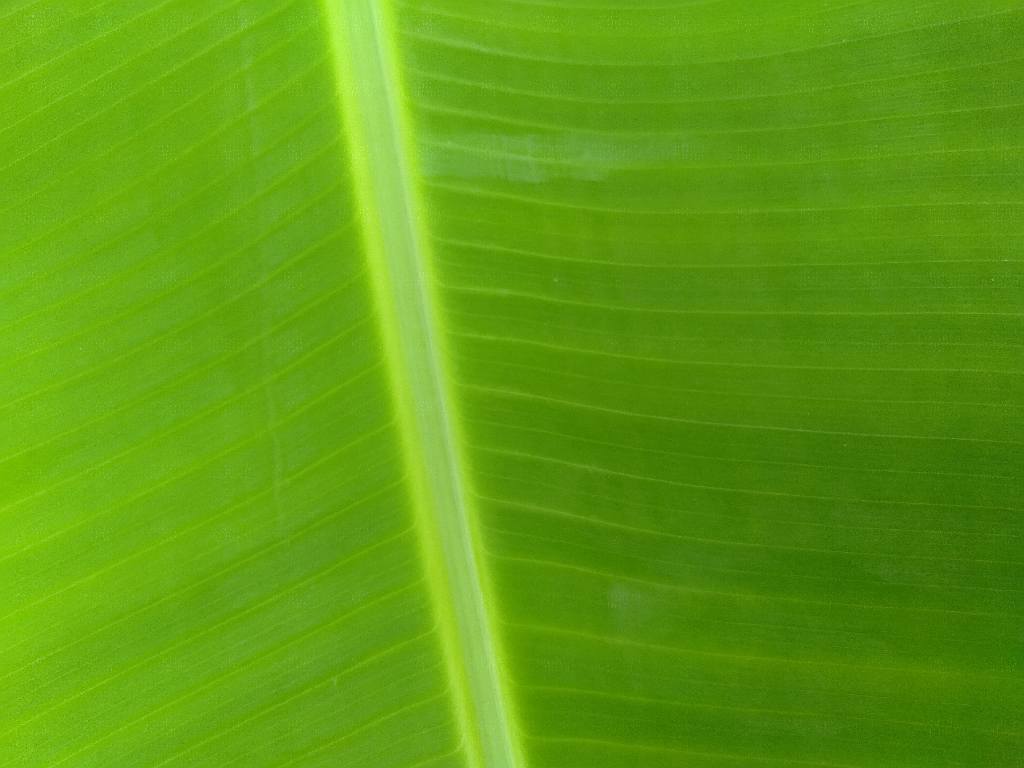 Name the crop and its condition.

banana, healthy
